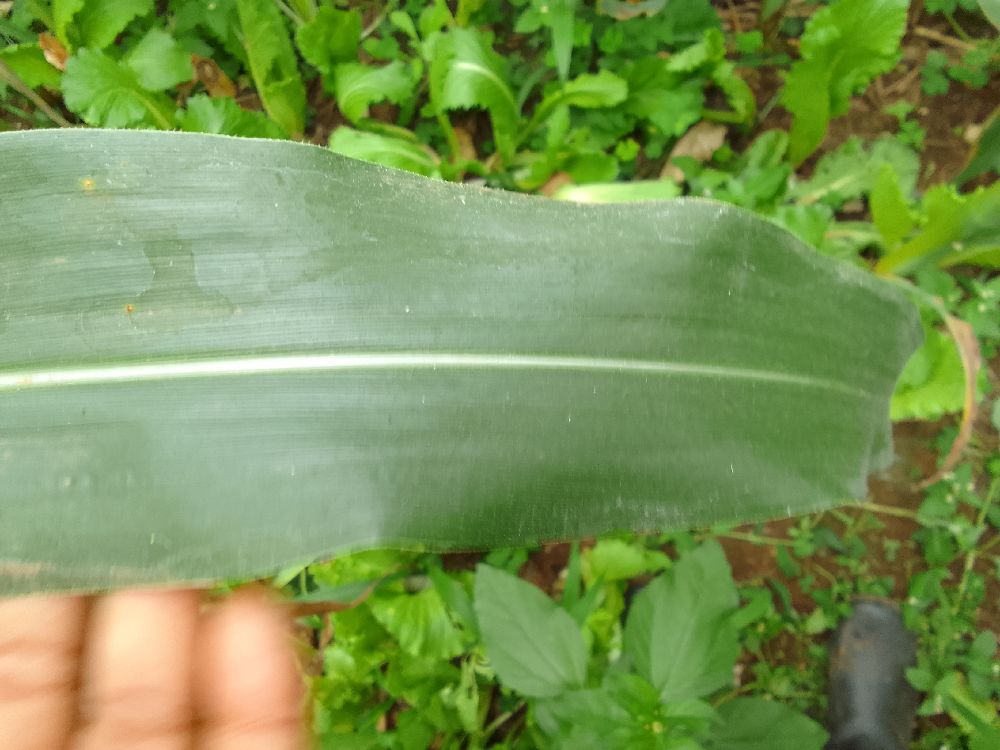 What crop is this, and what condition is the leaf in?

maize, healthy
